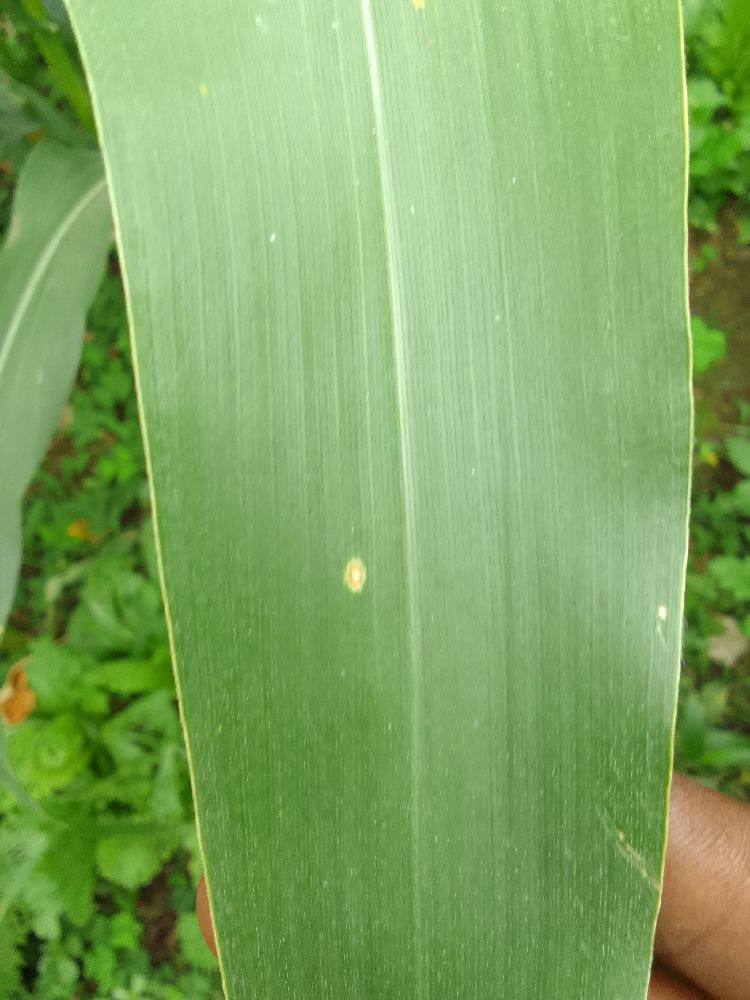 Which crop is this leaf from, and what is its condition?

maize, healthy
